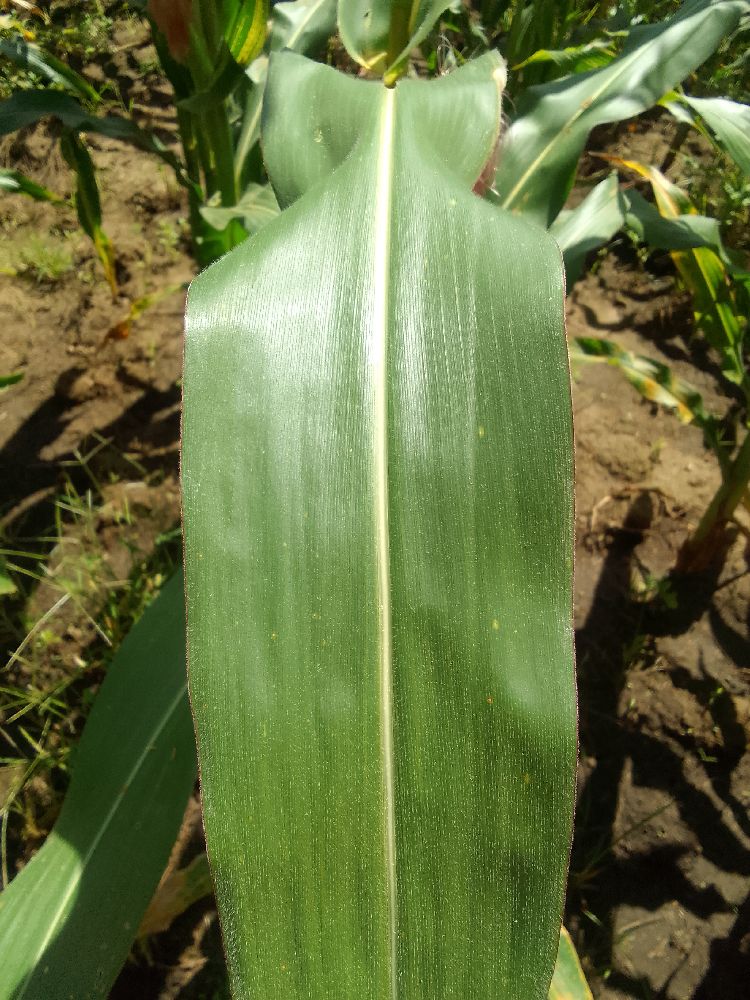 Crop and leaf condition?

maize, healthy
